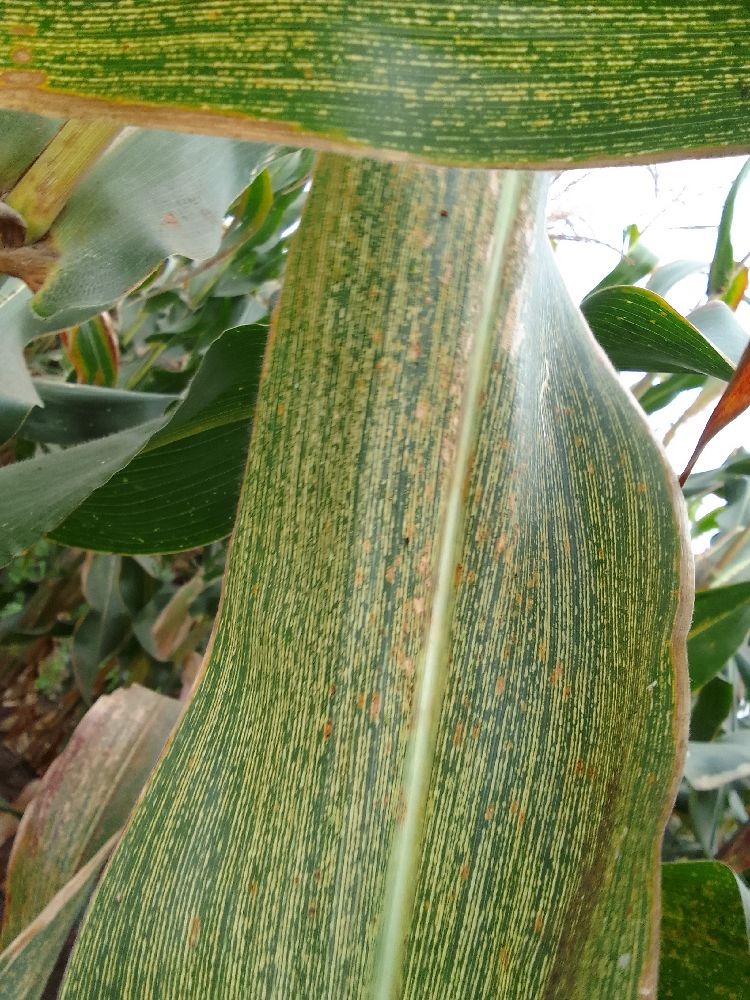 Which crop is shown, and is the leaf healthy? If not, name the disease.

maize, maize streak virus
